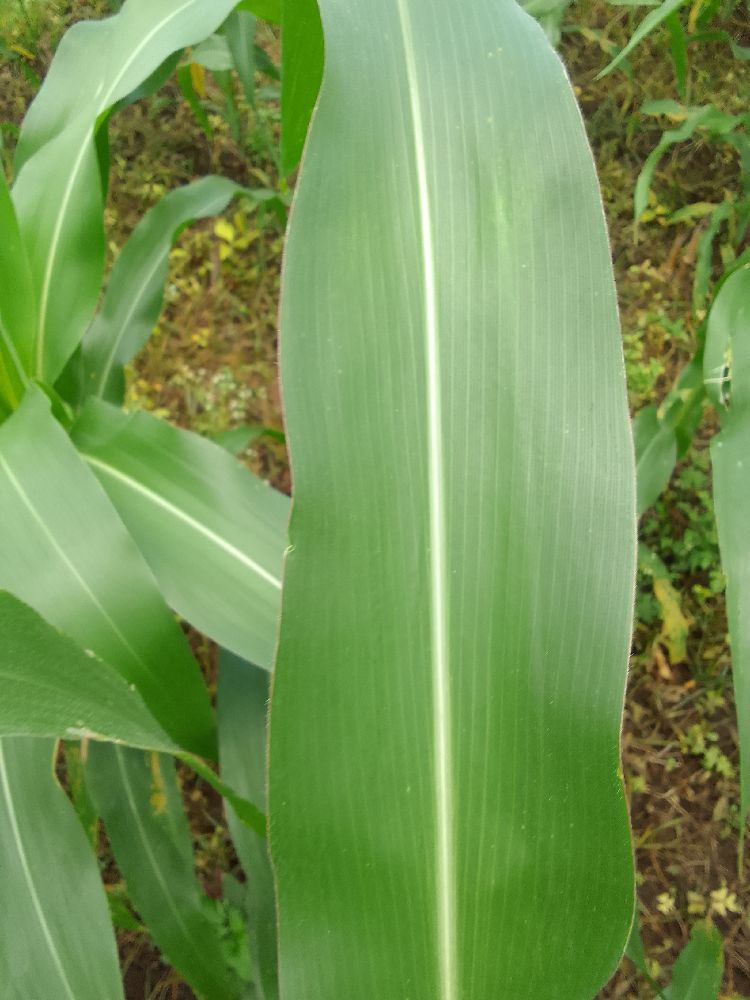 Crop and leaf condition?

maize, healthy
